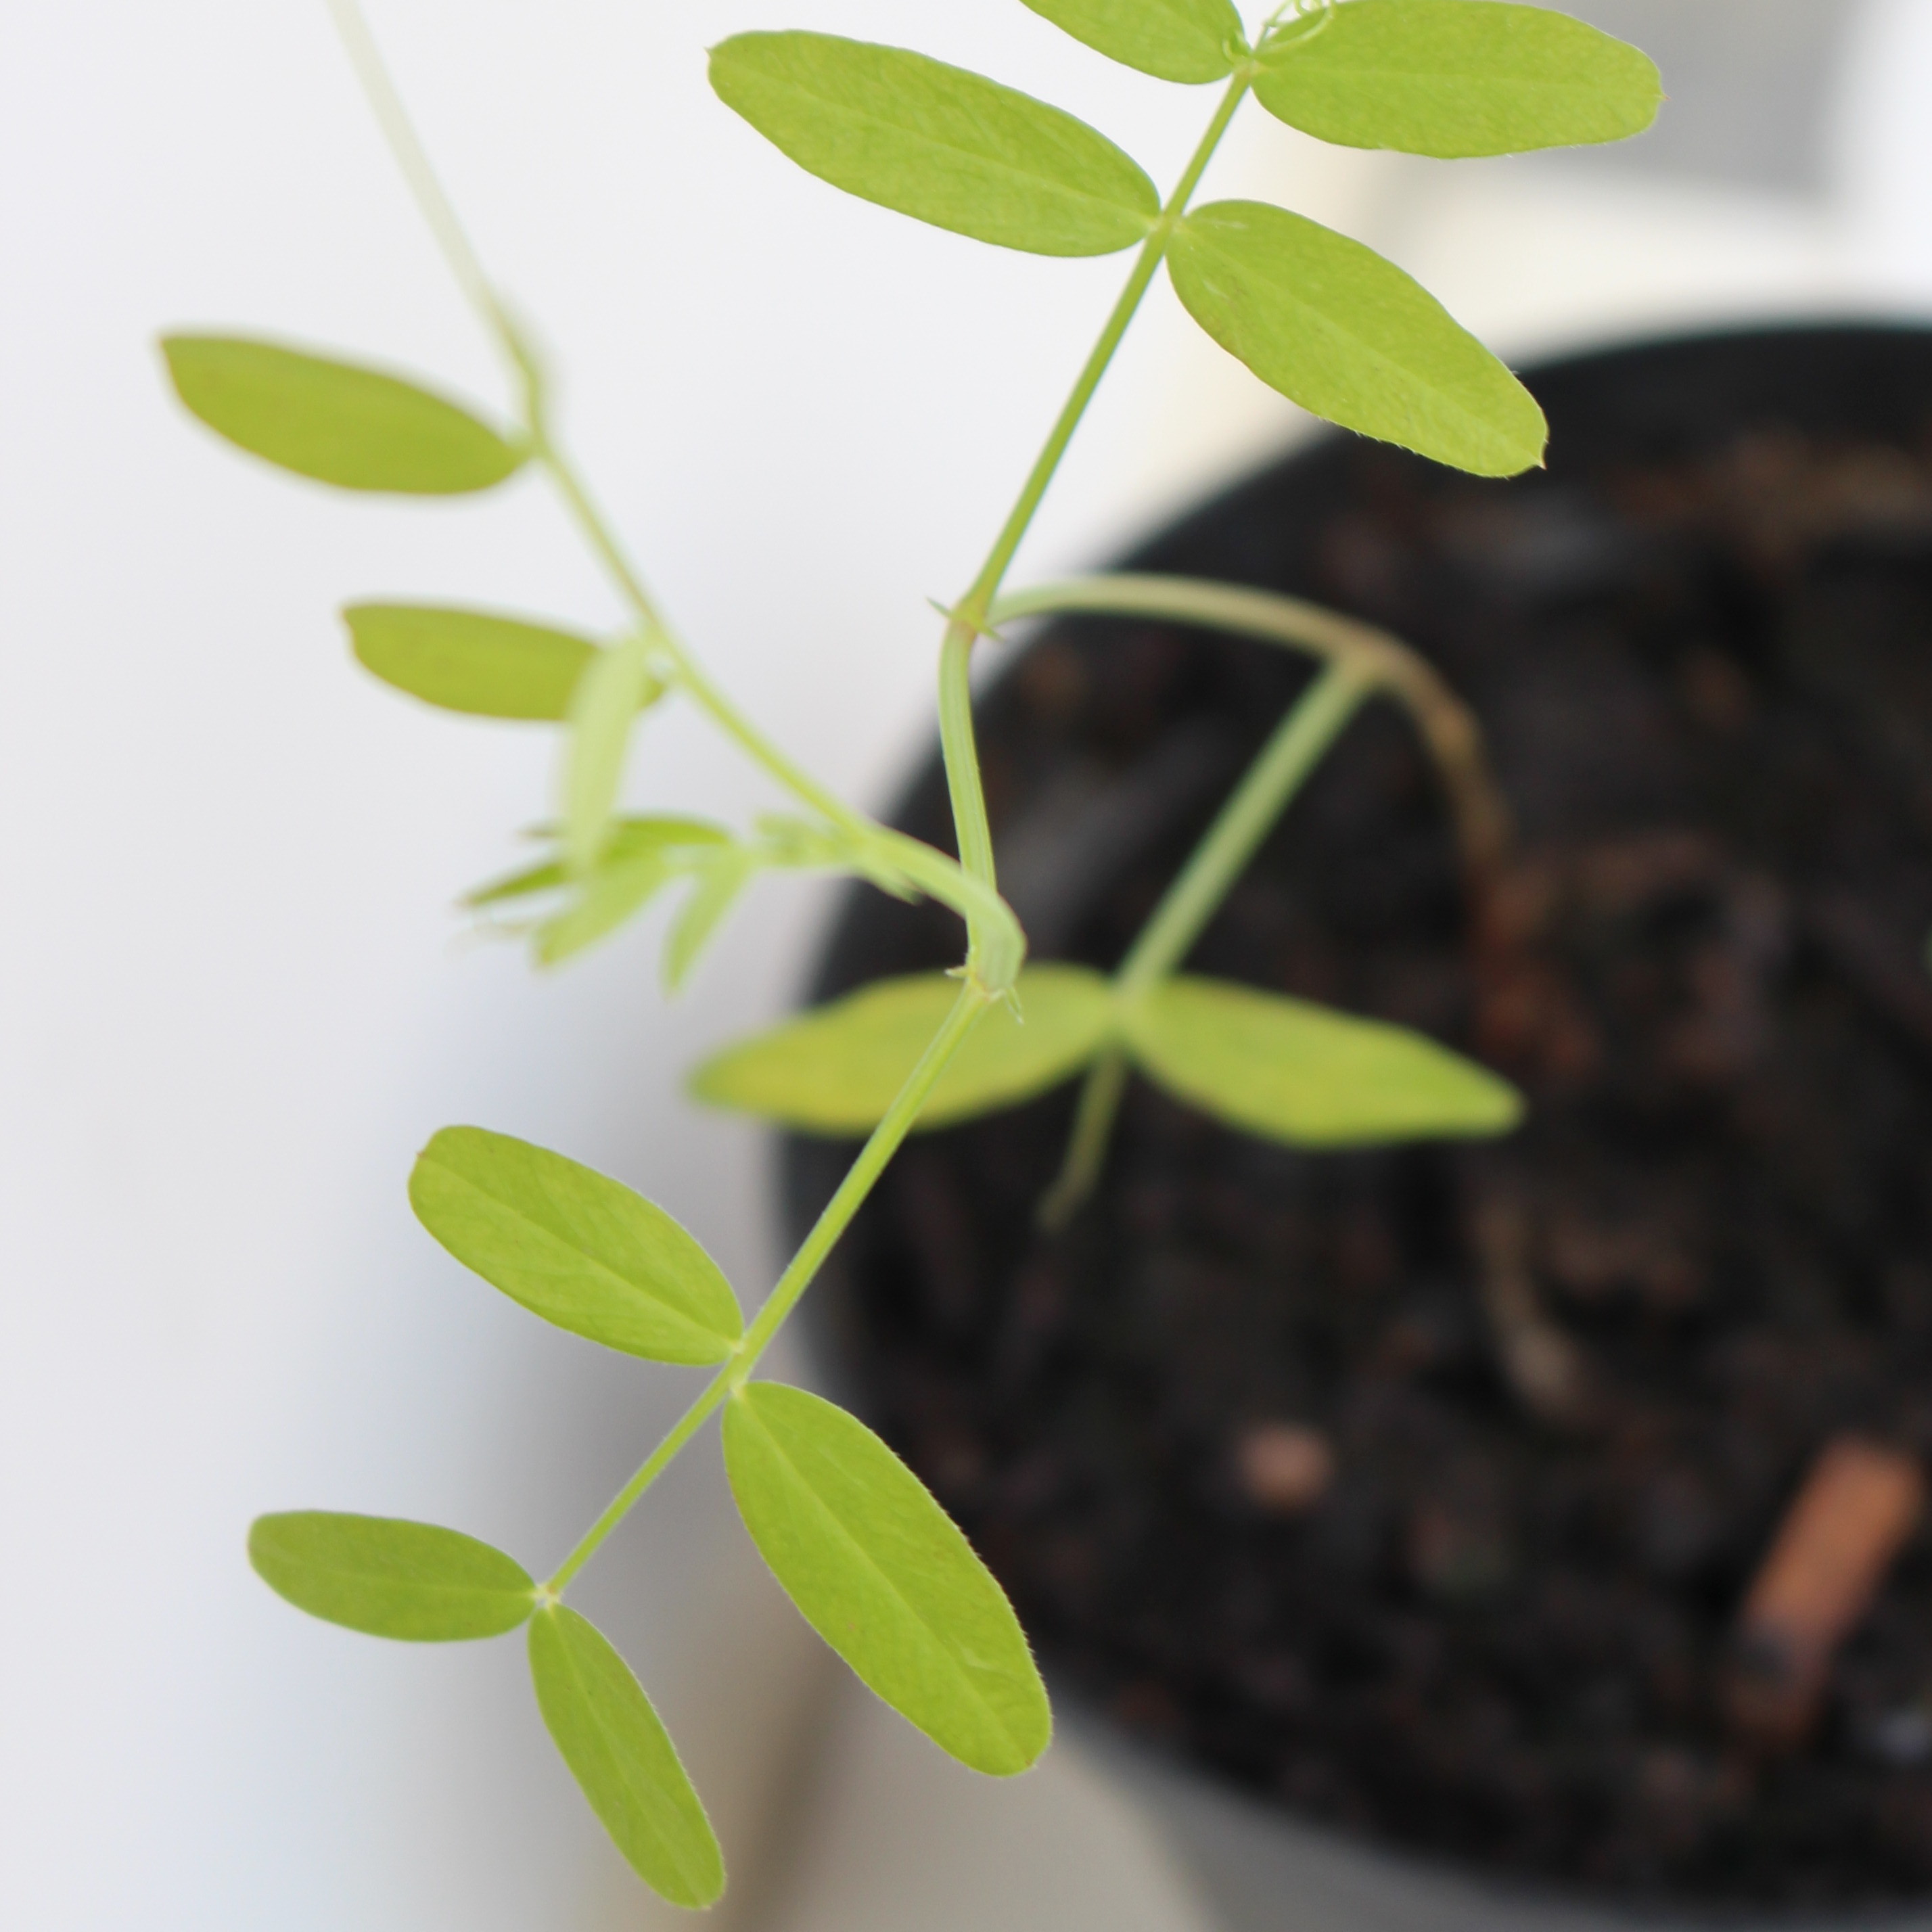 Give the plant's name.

Vicia sativa
